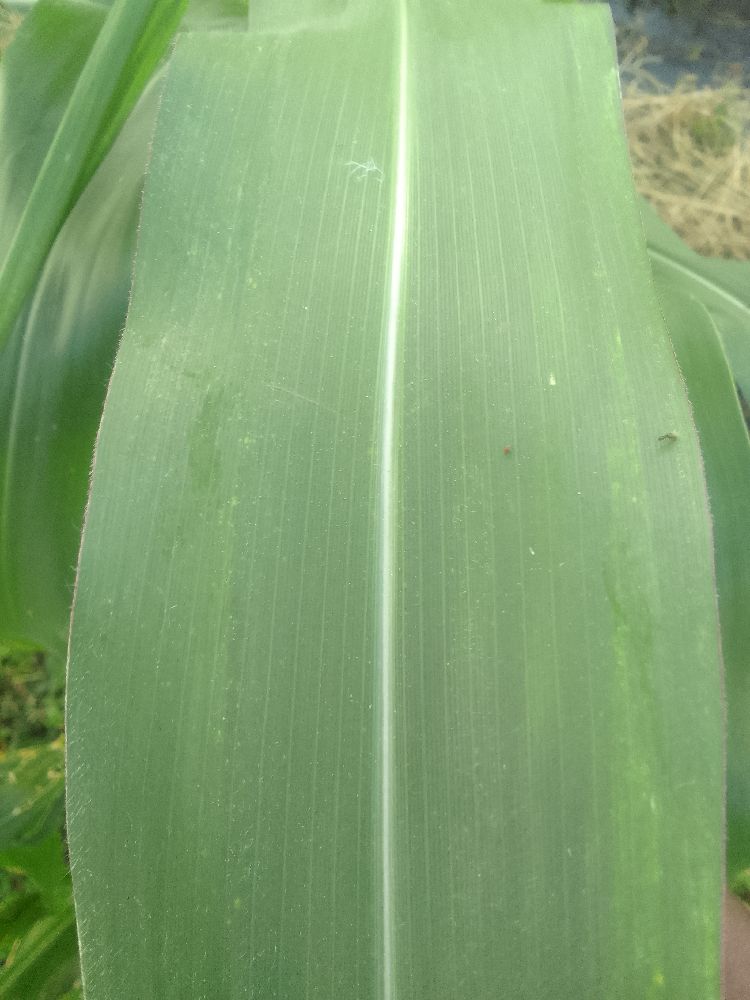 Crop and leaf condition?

maize, healthy
